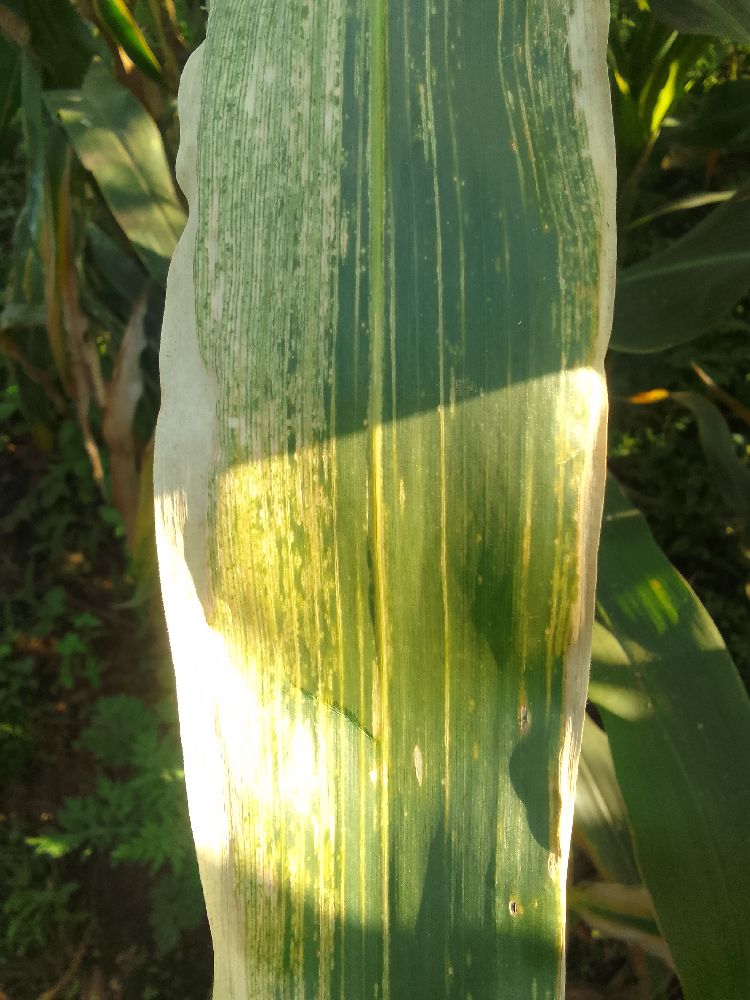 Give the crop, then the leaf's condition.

maize, maize lethal necrosis
